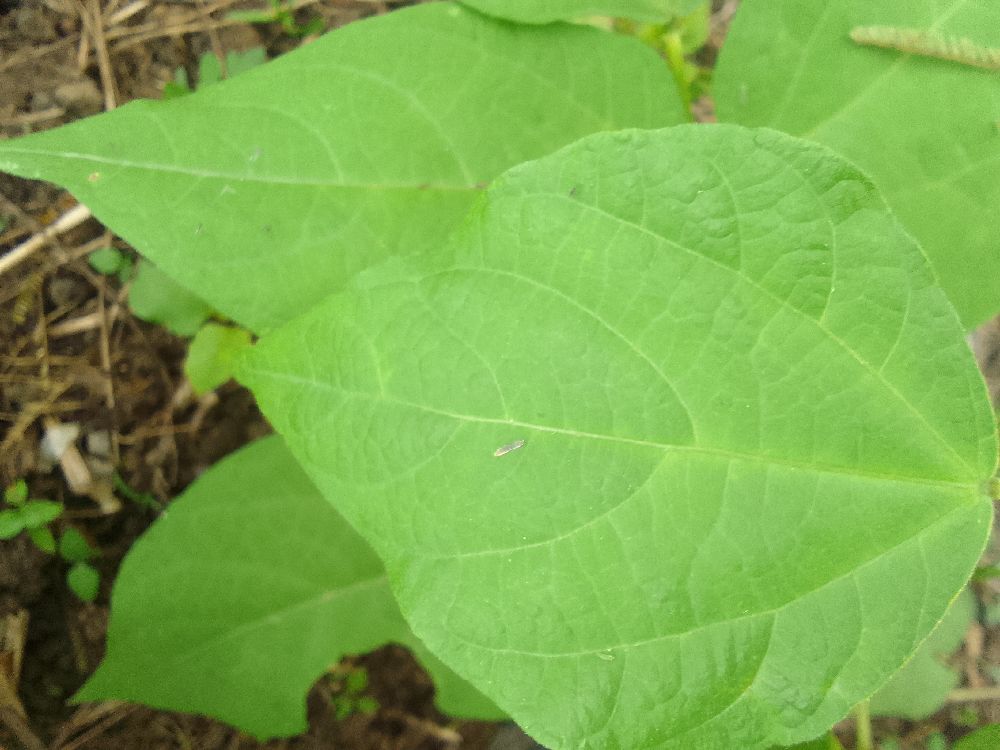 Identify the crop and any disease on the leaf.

common bean, healthy
